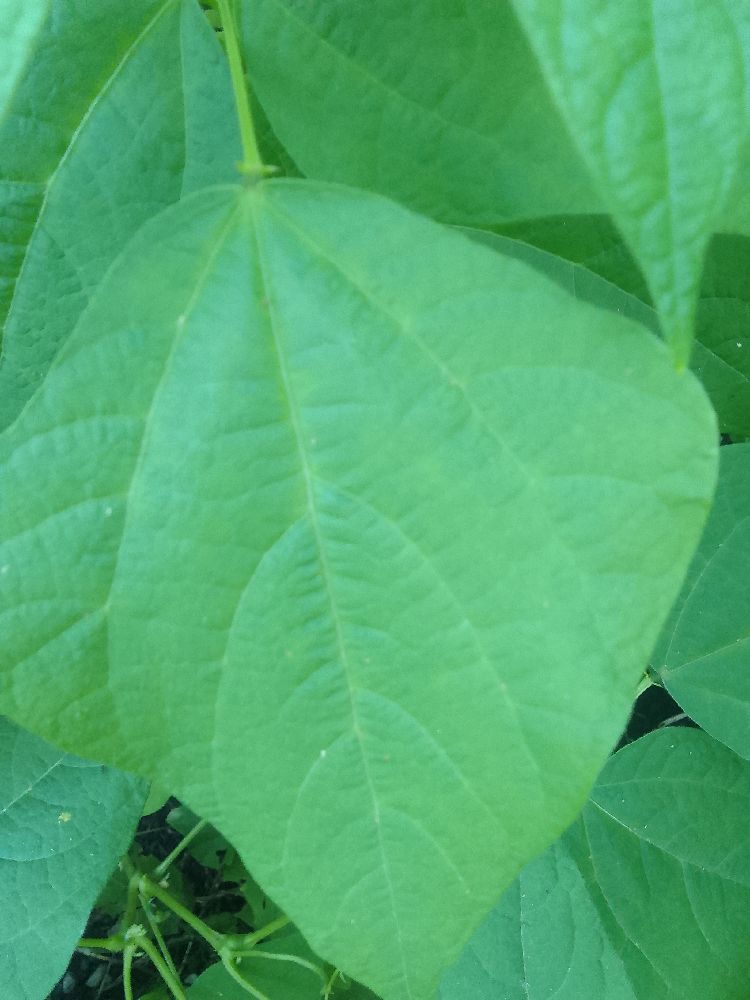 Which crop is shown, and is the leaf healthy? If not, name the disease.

common bean, healthy
